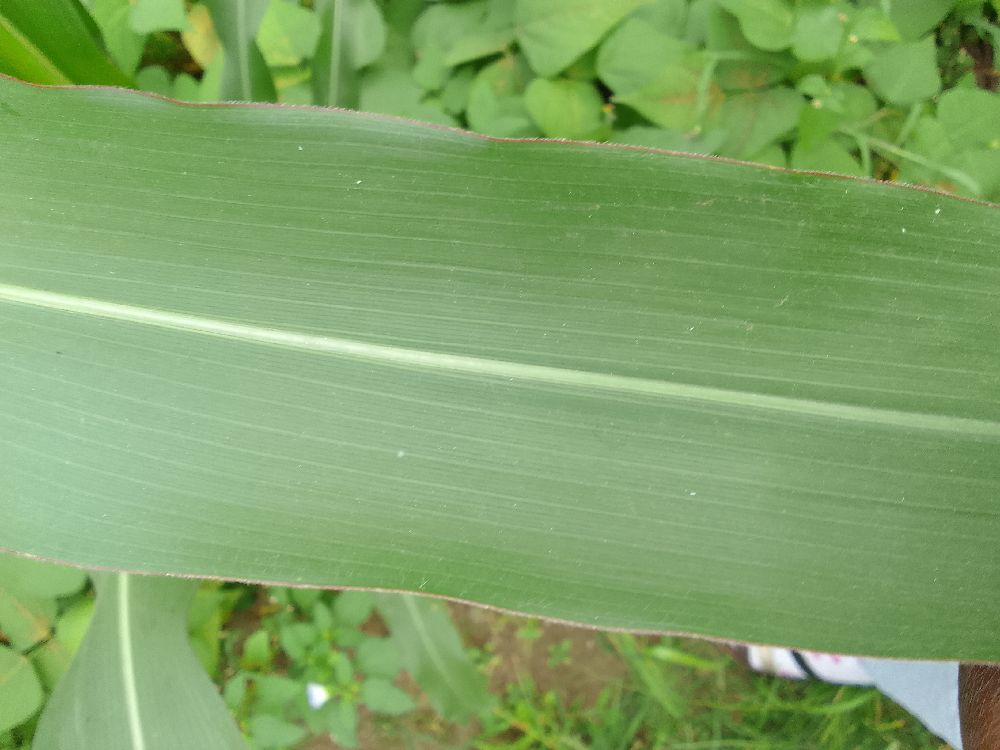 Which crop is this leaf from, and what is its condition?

maize, healthy
